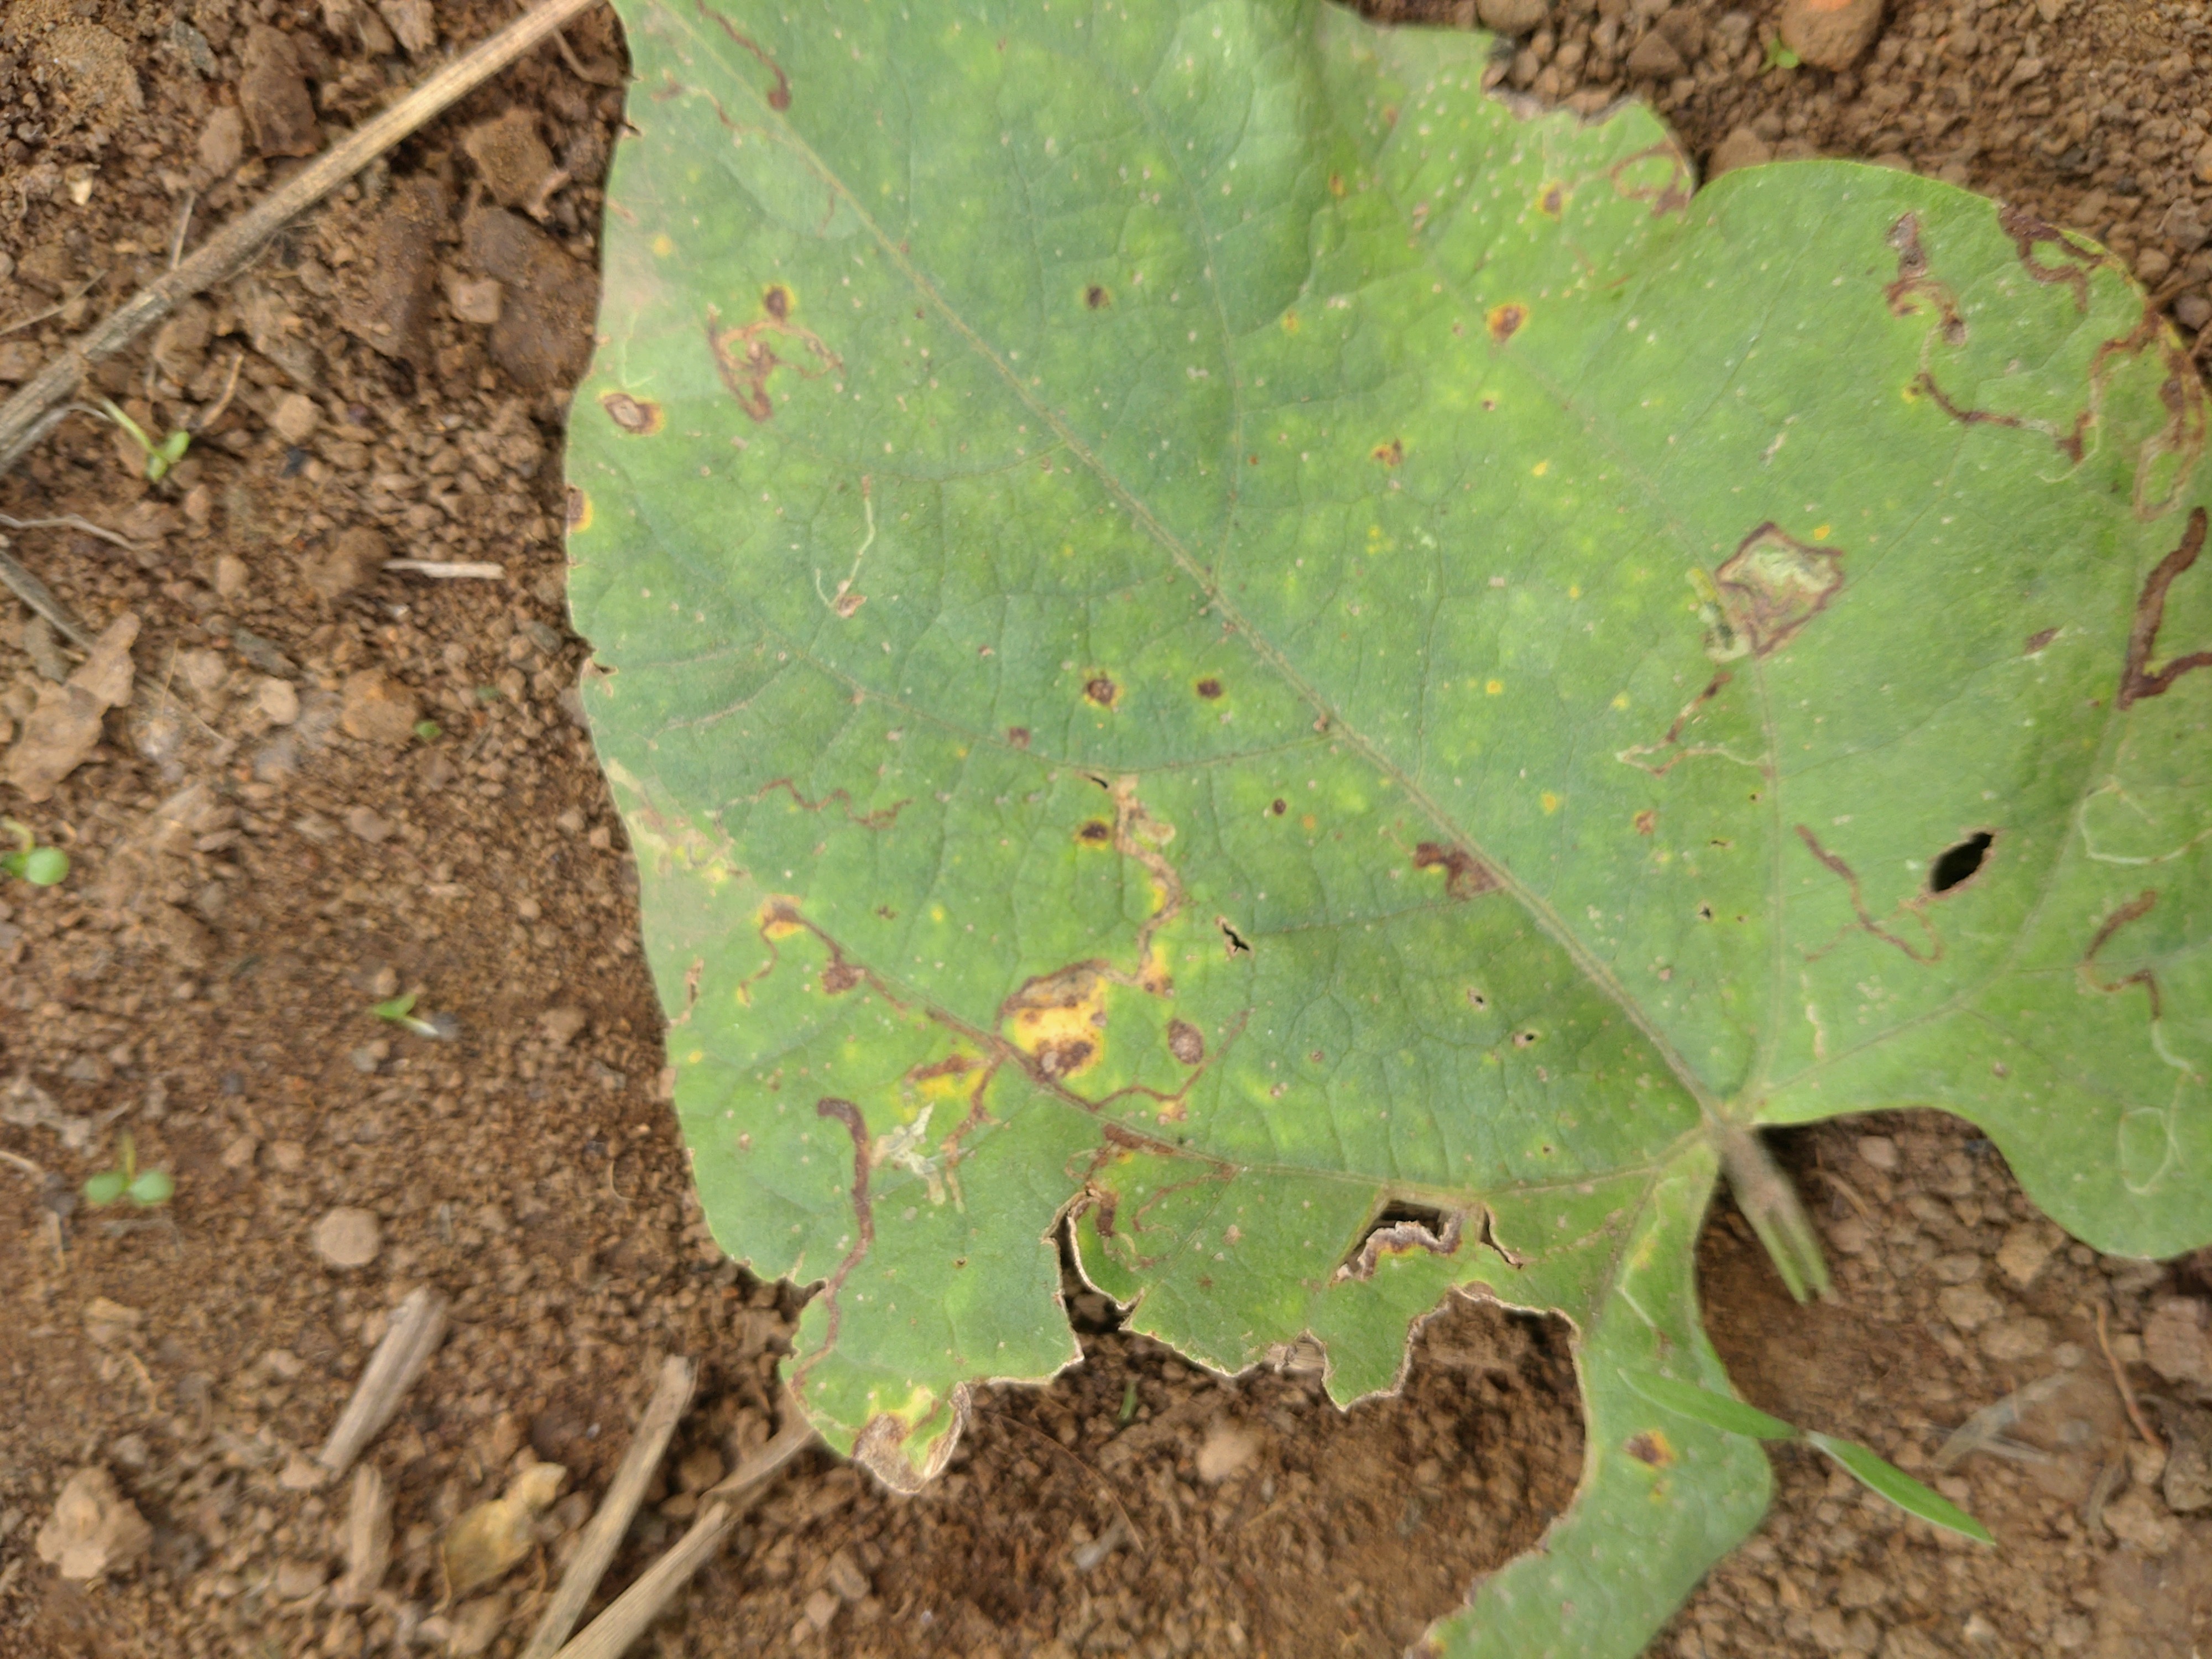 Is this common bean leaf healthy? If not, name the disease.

rust
